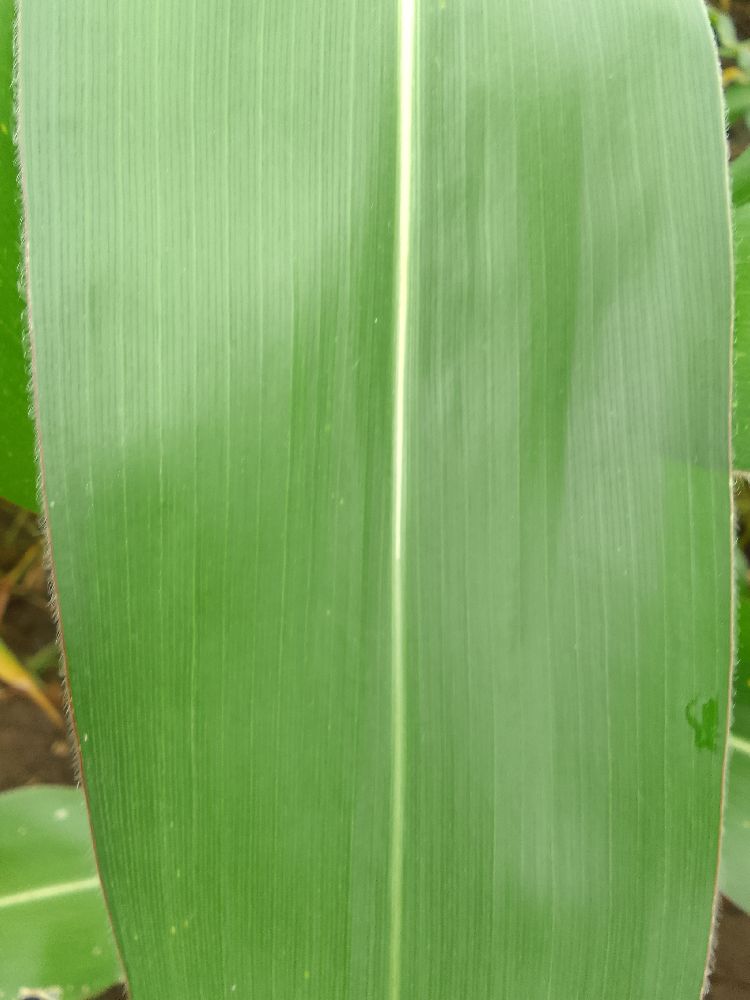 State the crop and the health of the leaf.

maize, healthy
